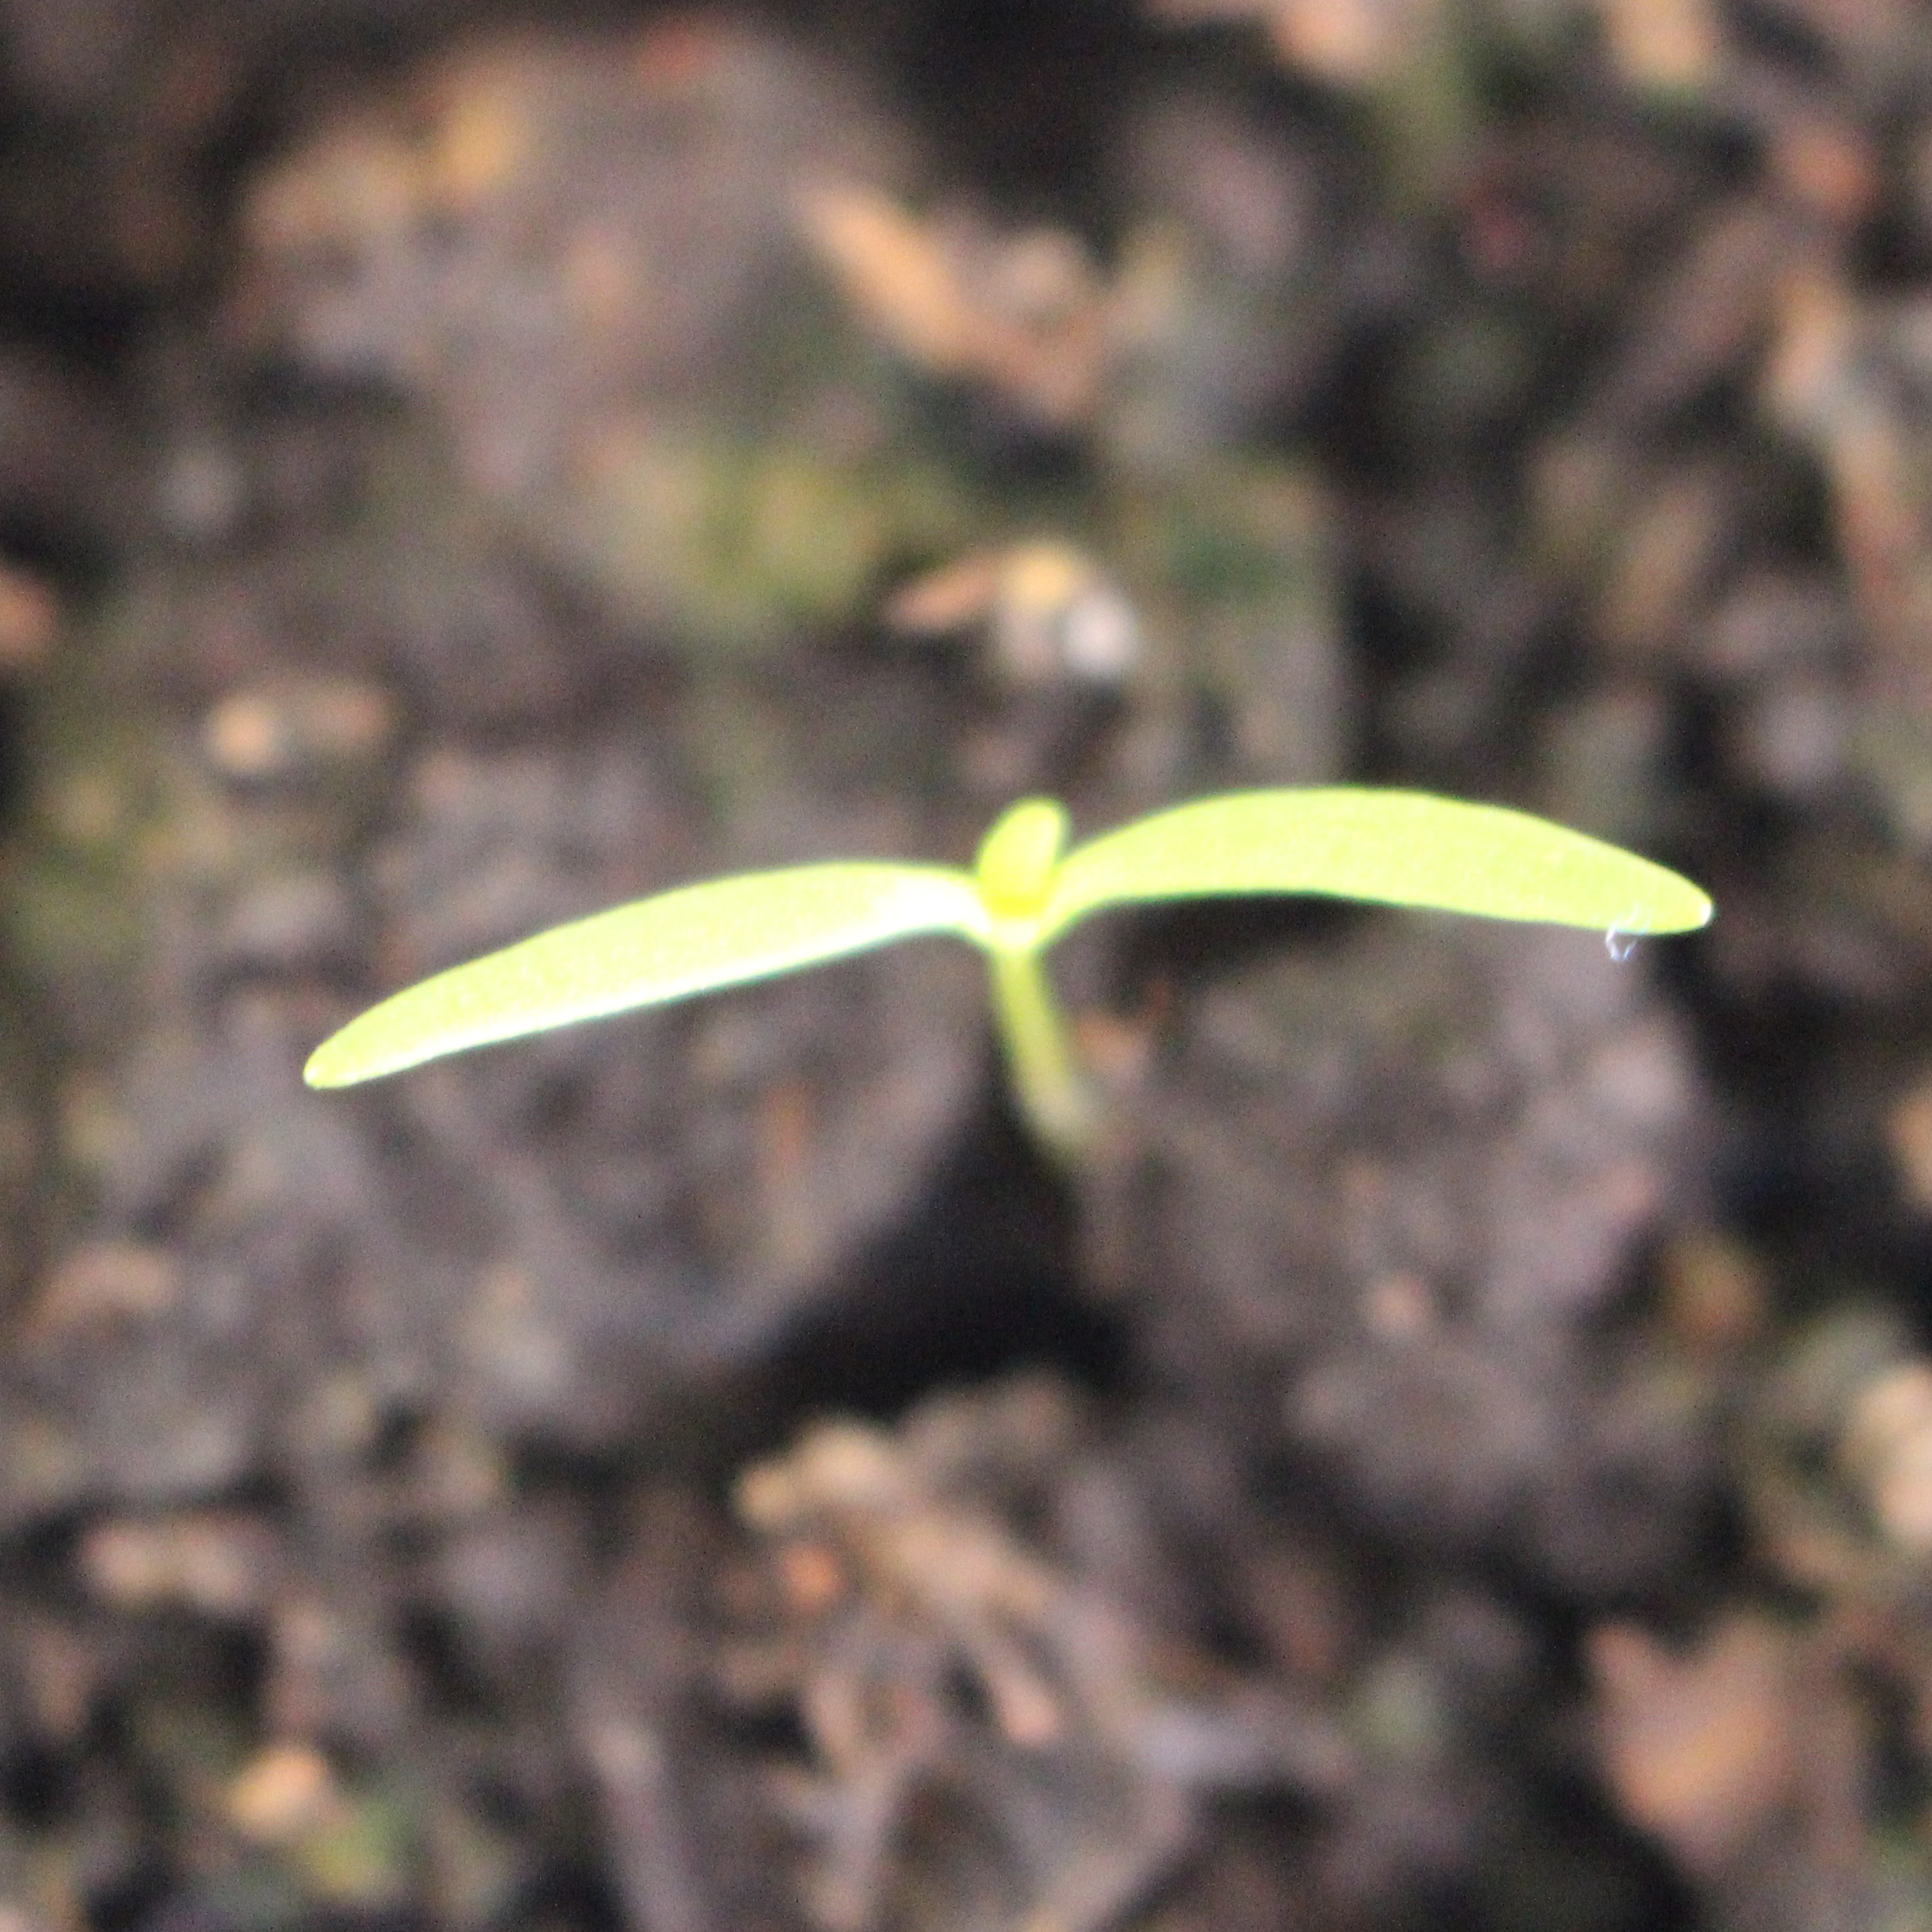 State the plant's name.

Papaver rhoeas
